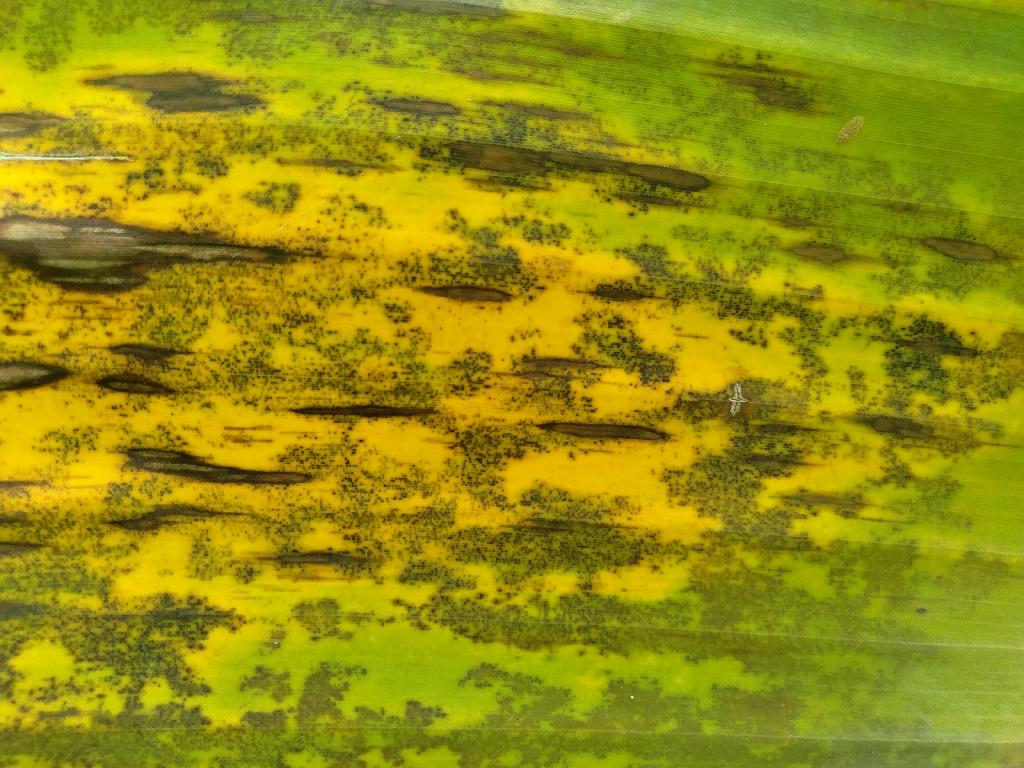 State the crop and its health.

banana, black sigatoka
